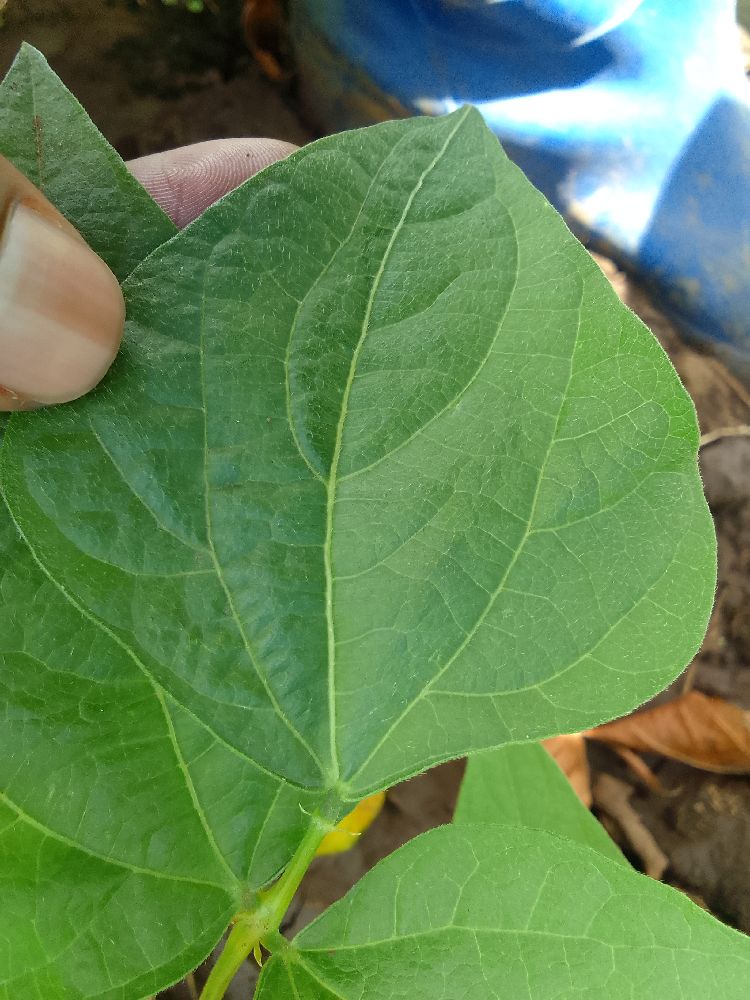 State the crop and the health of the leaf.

common bean, healthy
